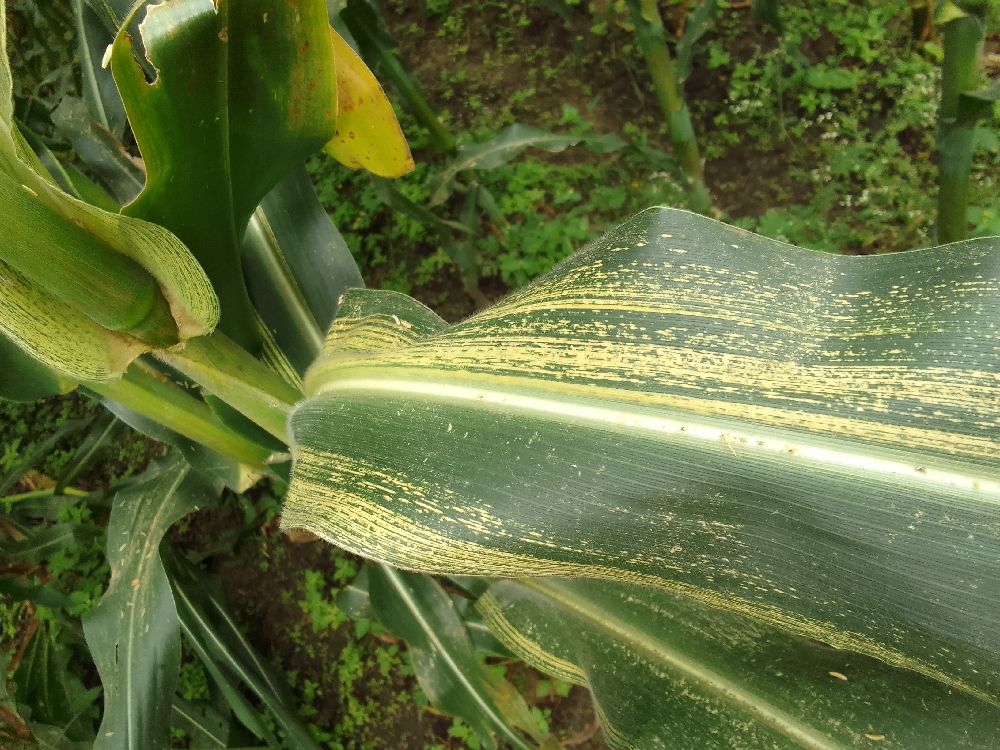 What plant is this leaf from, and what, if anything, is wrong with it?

maize, maize streak virus
